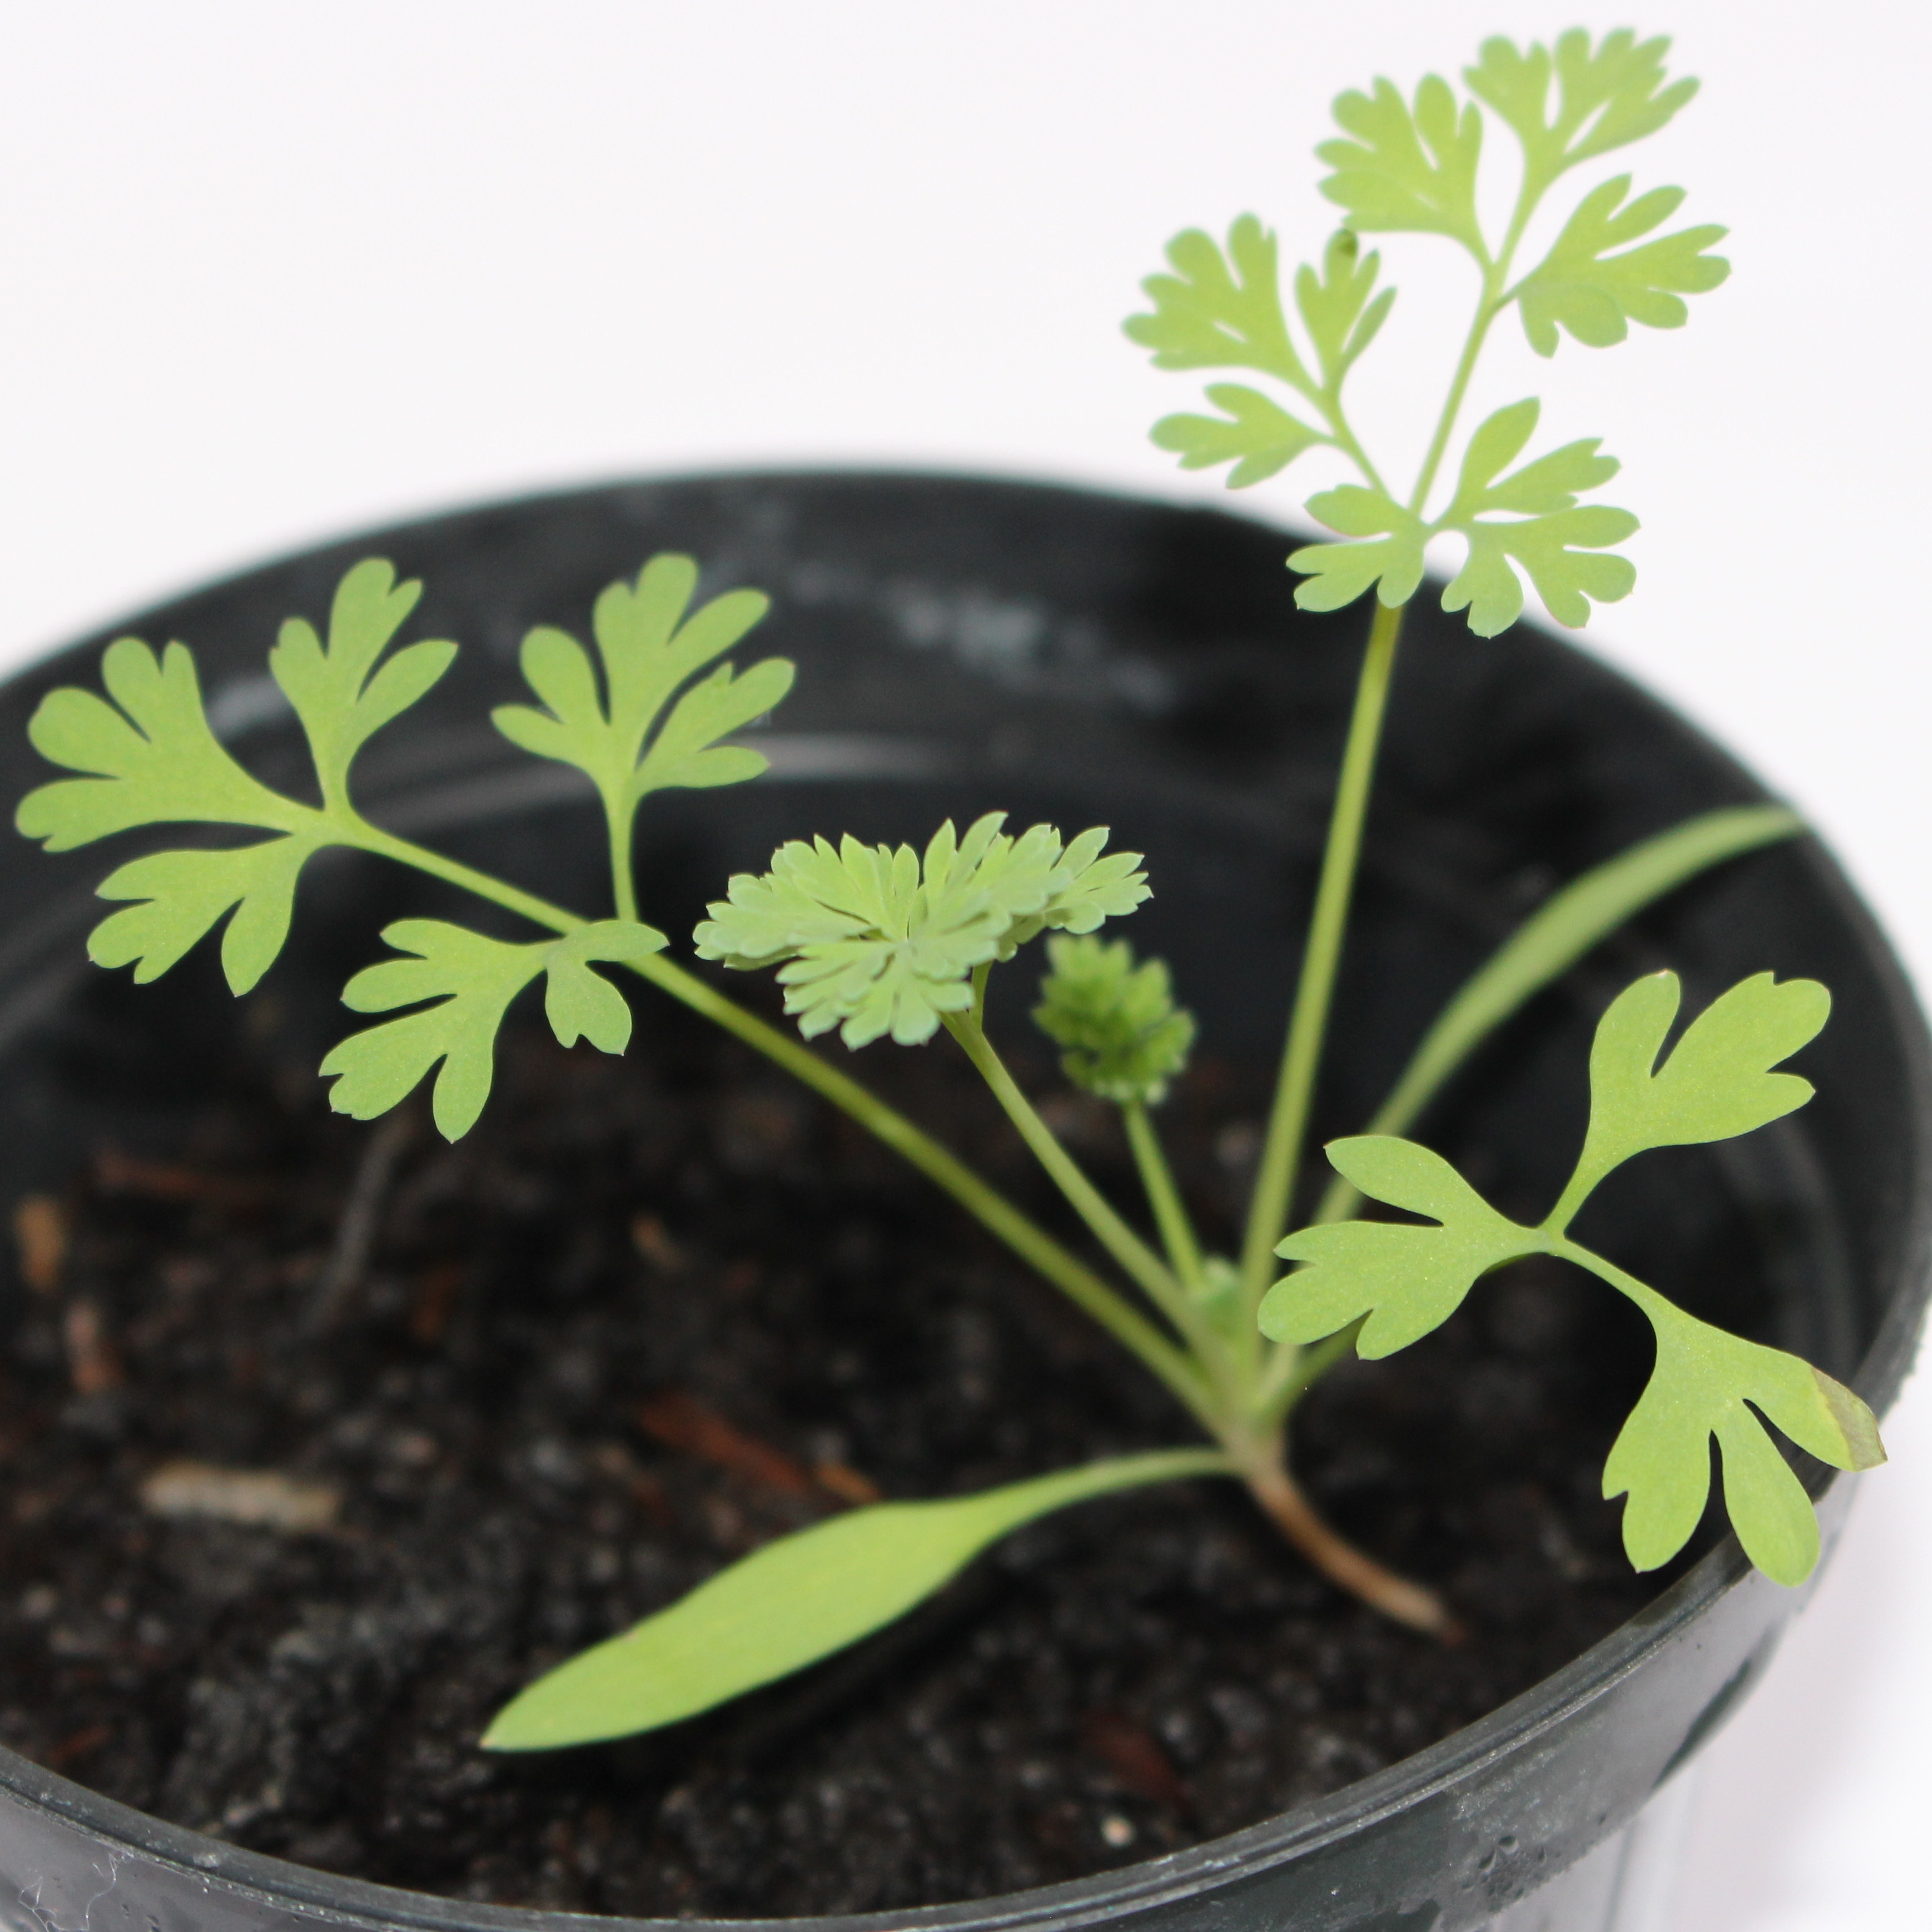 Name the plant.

Fumaria officinalis
